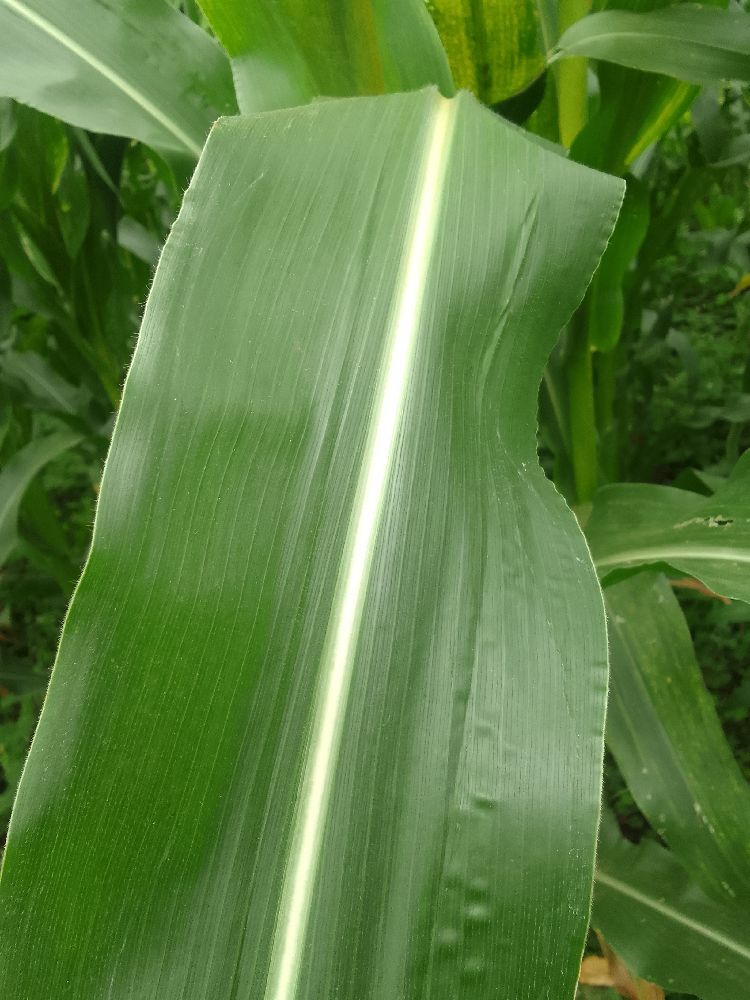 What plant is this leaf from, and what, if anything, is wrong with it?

maize, healthy
